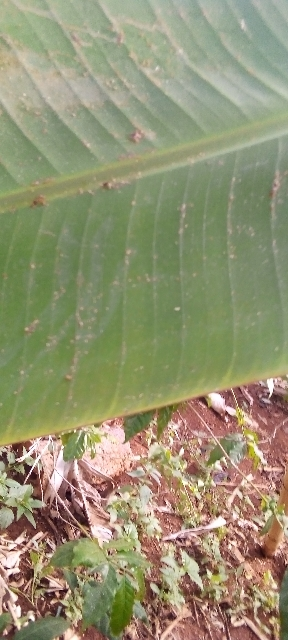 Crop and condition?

banana, healthy
